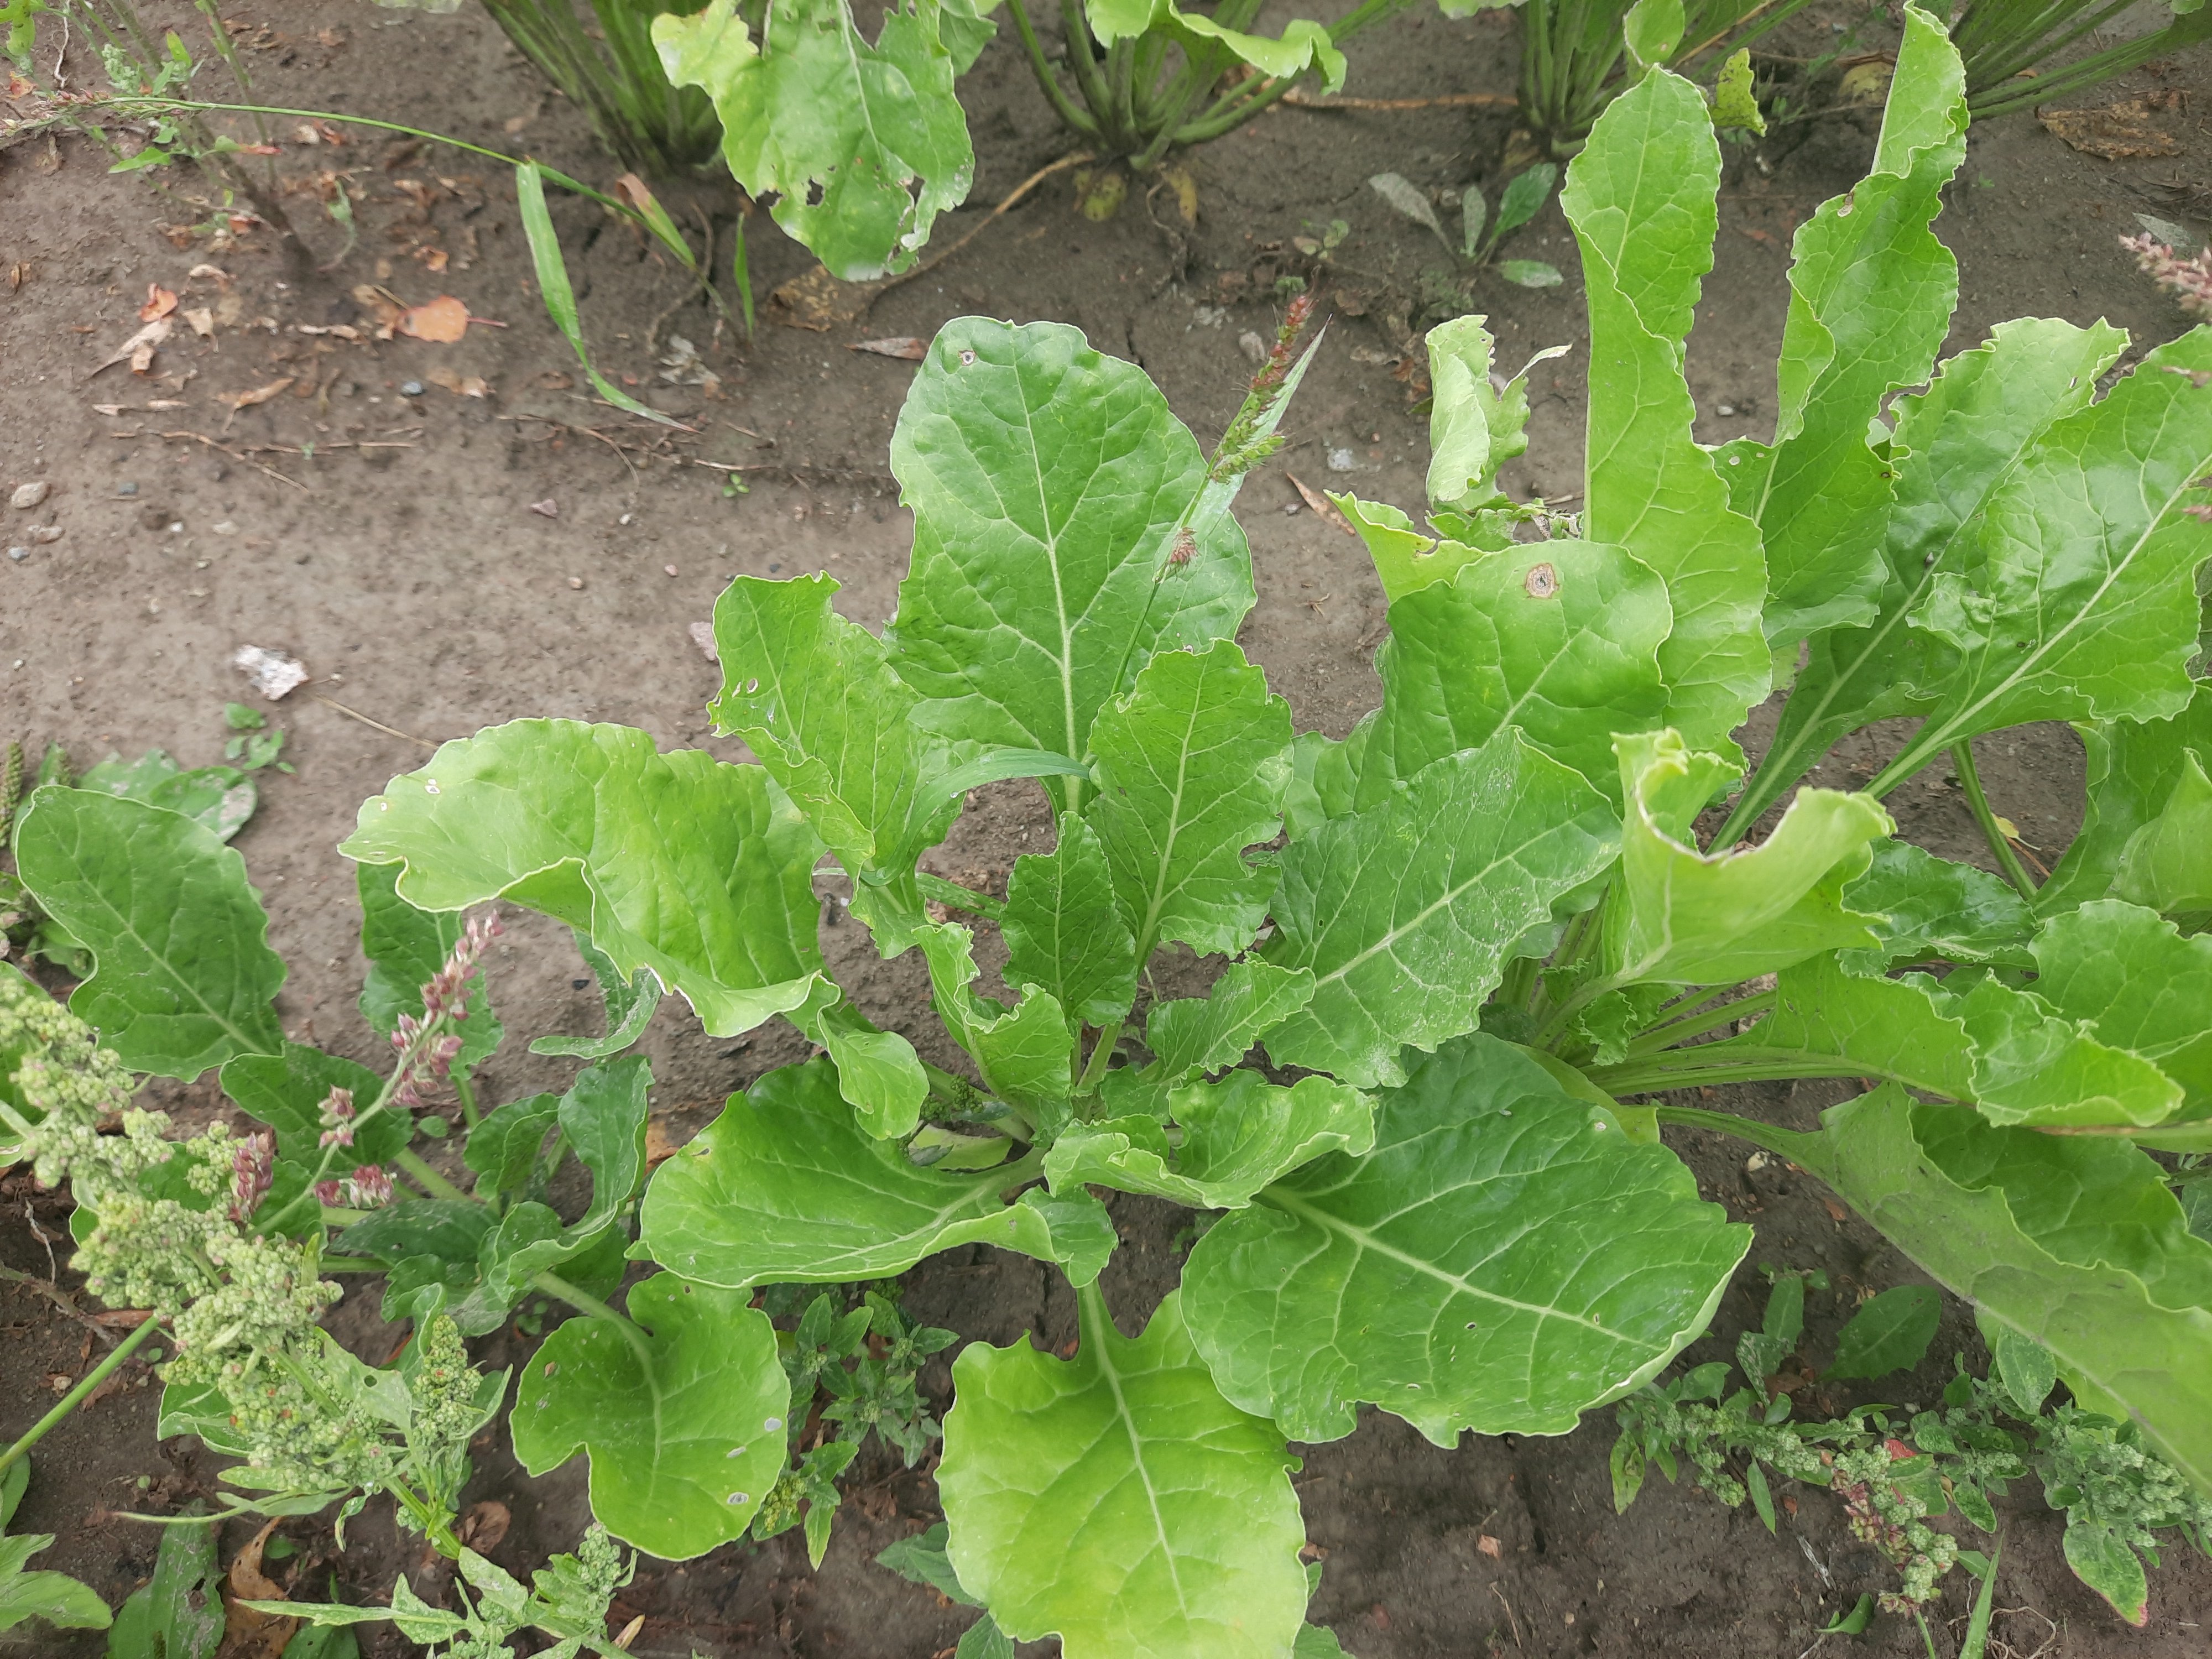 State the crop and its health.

beet, cercospora
